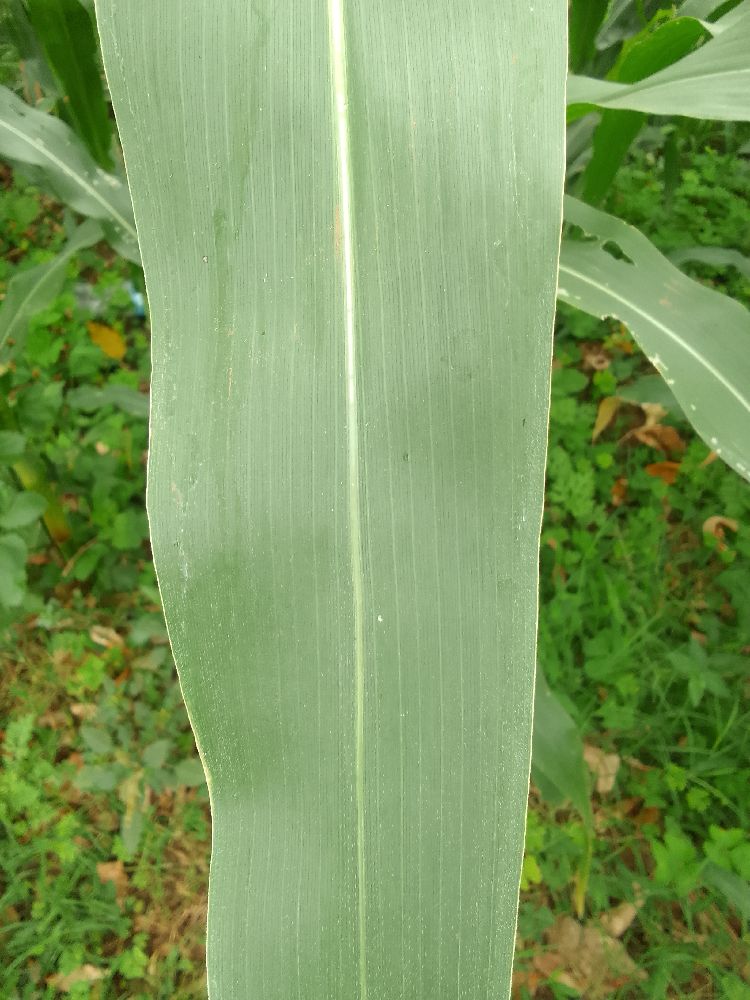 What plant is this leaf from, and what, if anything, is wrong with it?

maize, healthy
